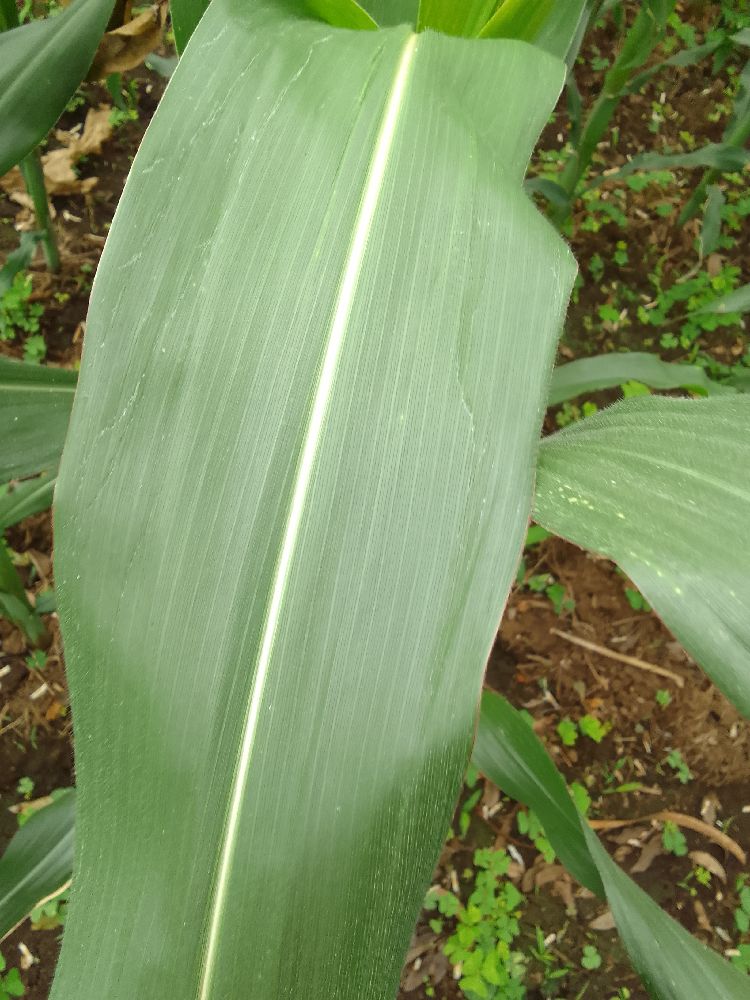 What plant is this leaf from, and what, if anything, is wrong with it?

maize, healthy
